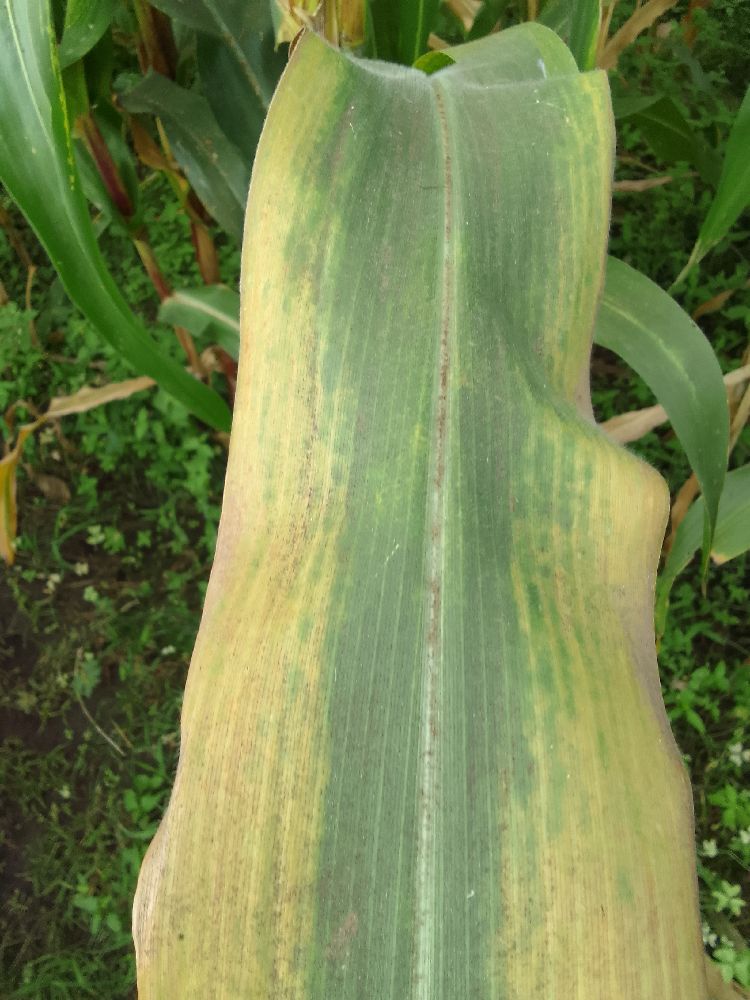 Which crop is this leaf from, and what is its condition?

maize, maize lethal necrosis
